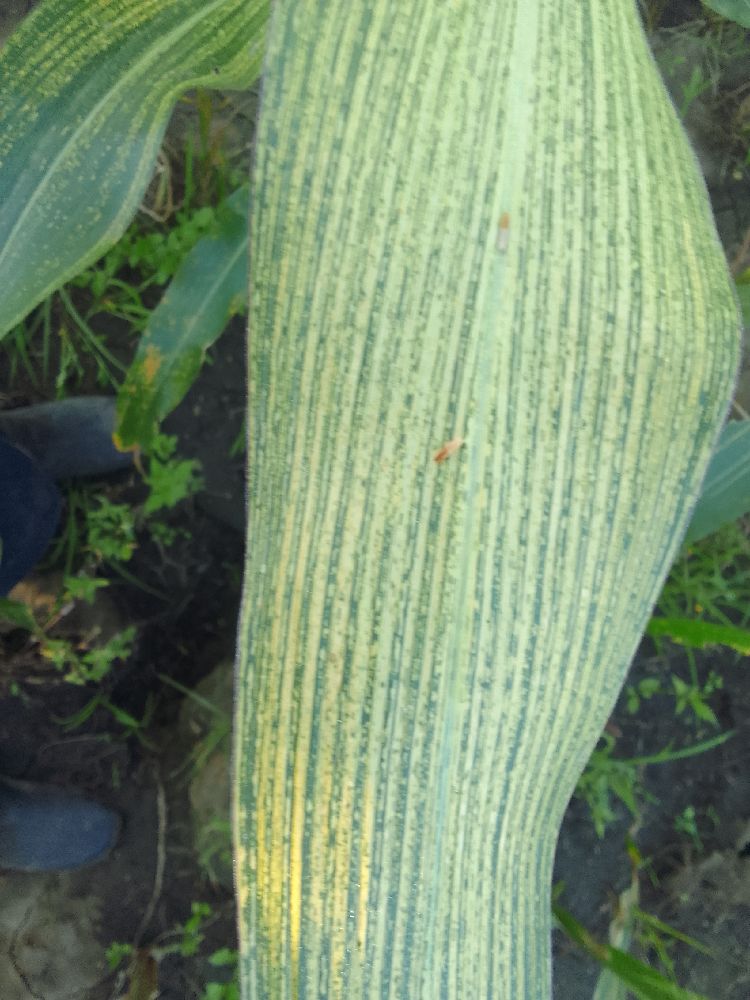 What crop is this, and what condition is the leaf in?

maize, maize streak virus
